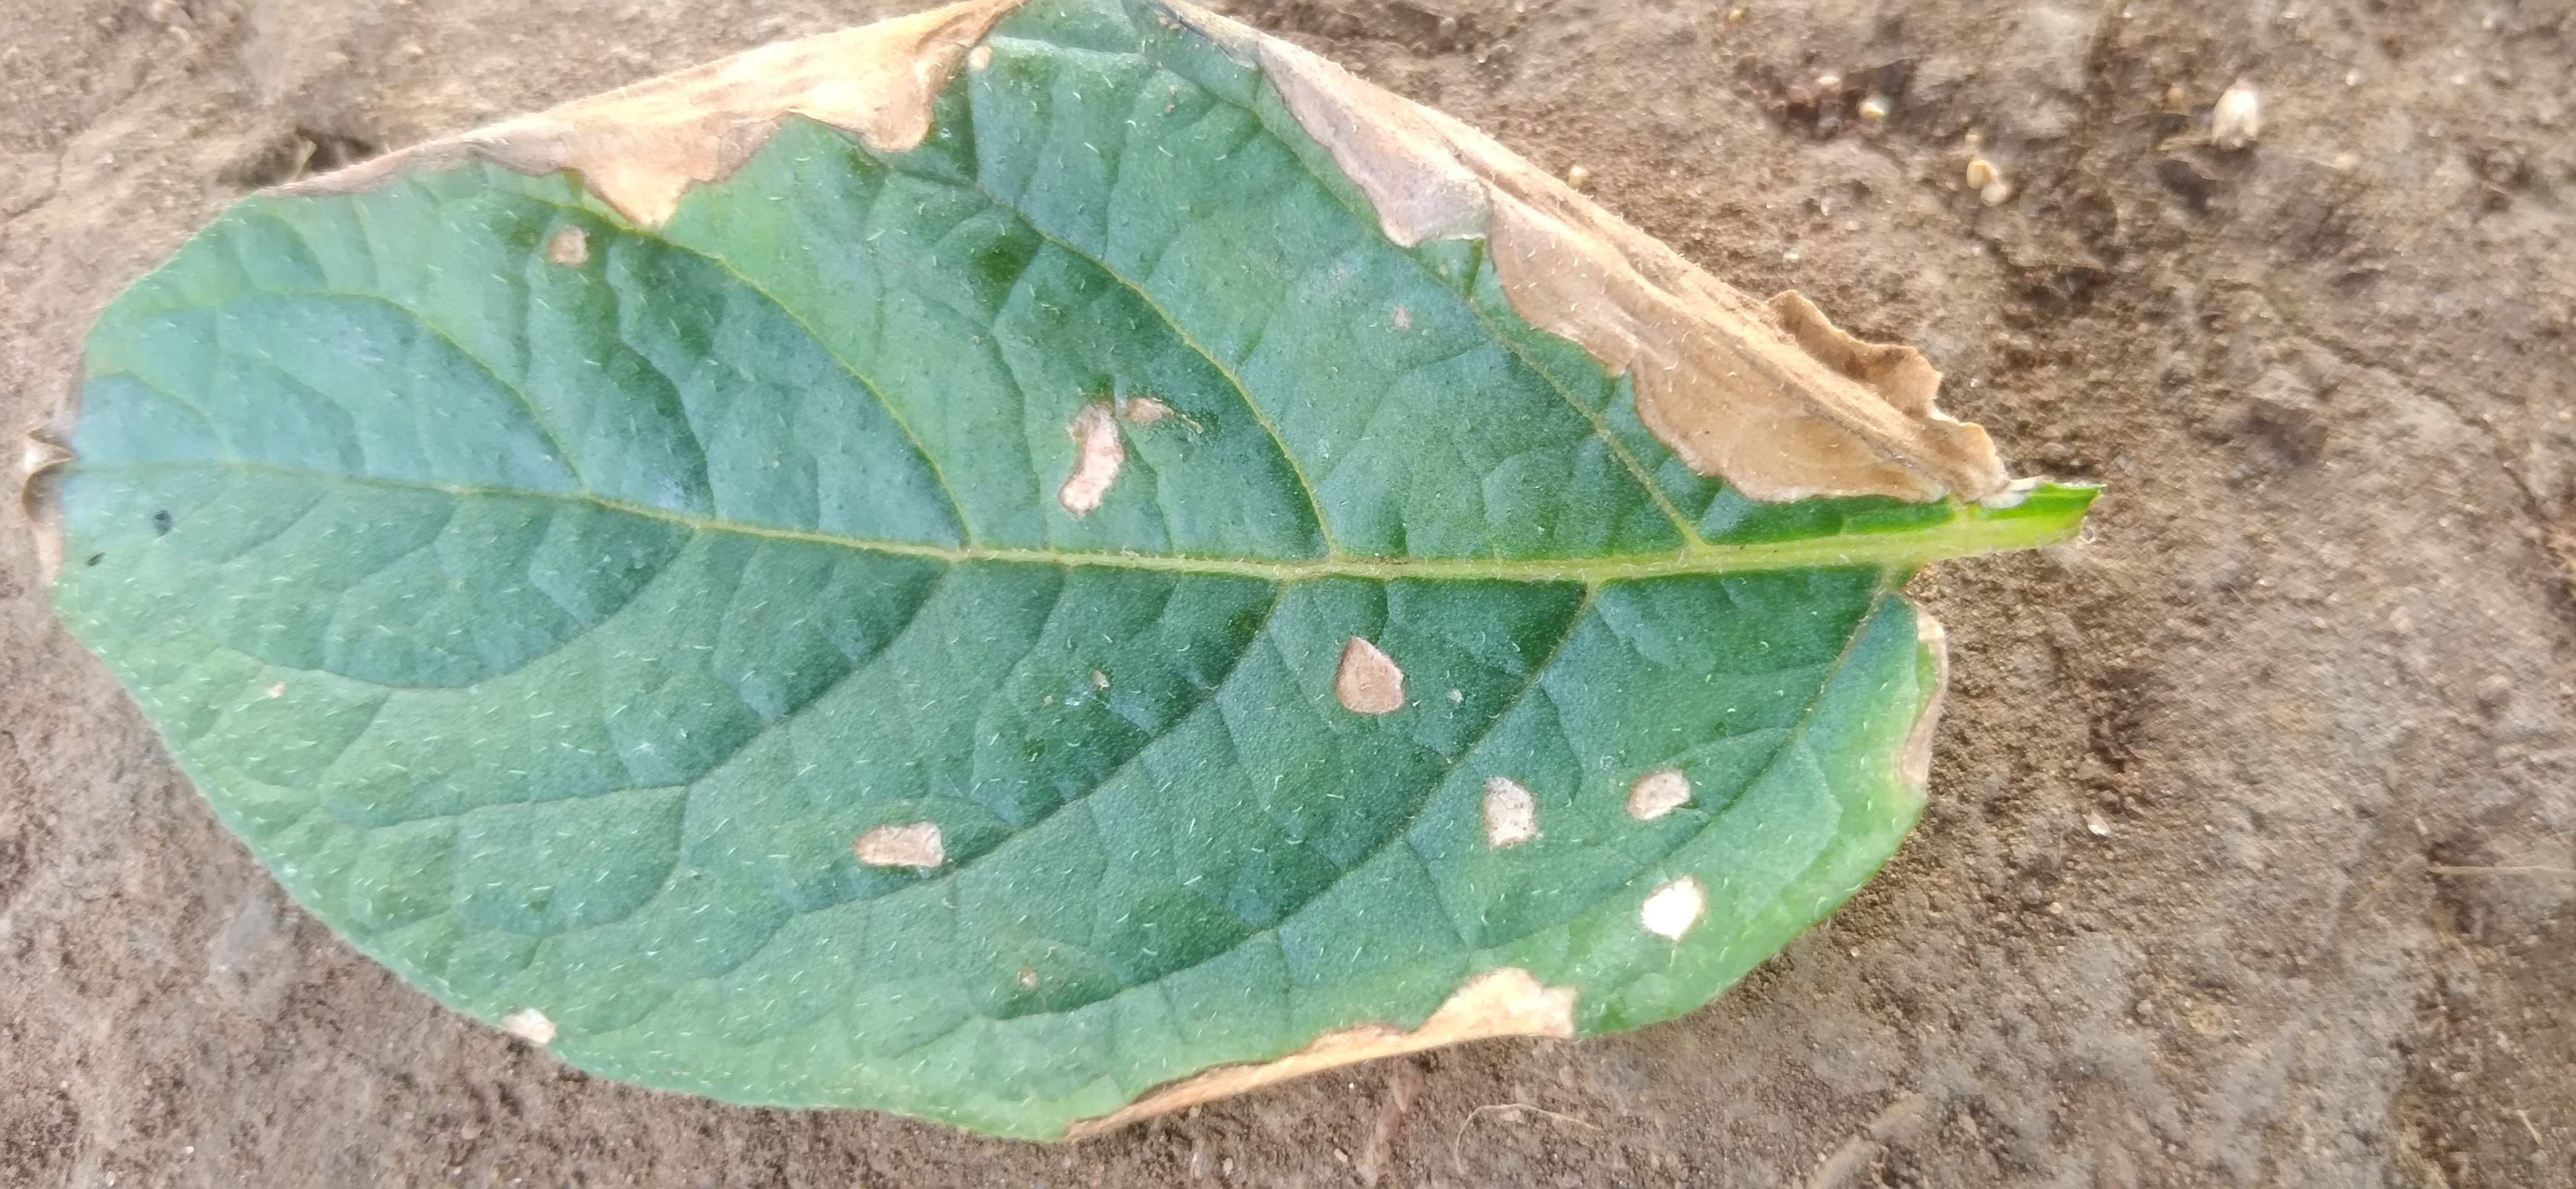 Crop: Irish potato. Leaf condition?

early blight
